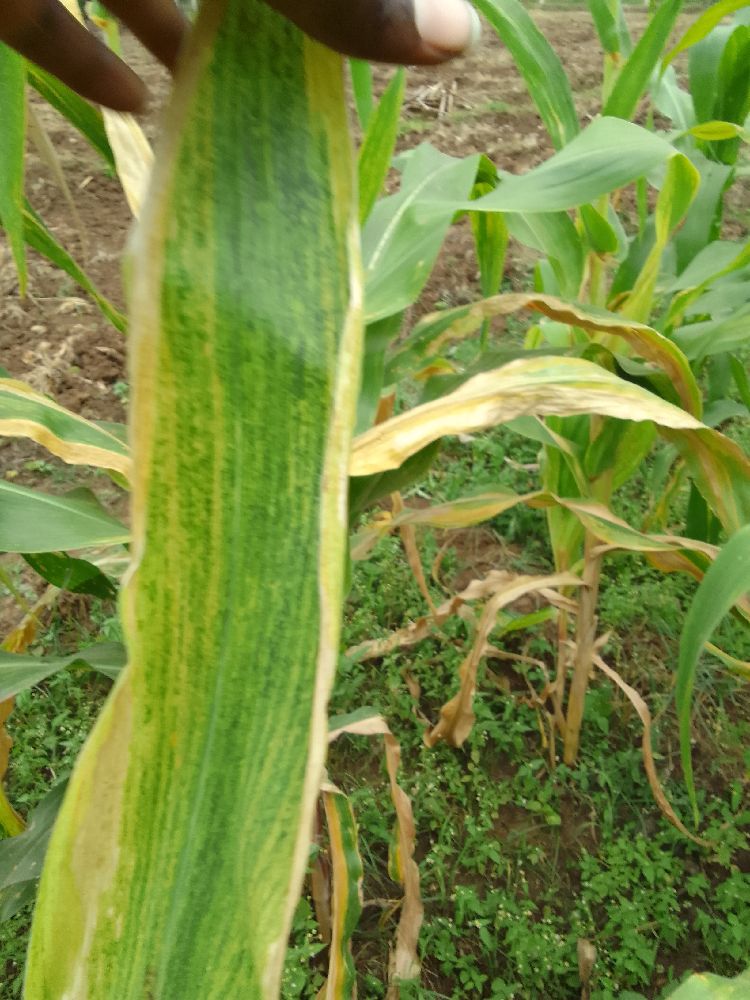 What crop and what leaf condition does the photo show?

maize, maize lethal necrosis
